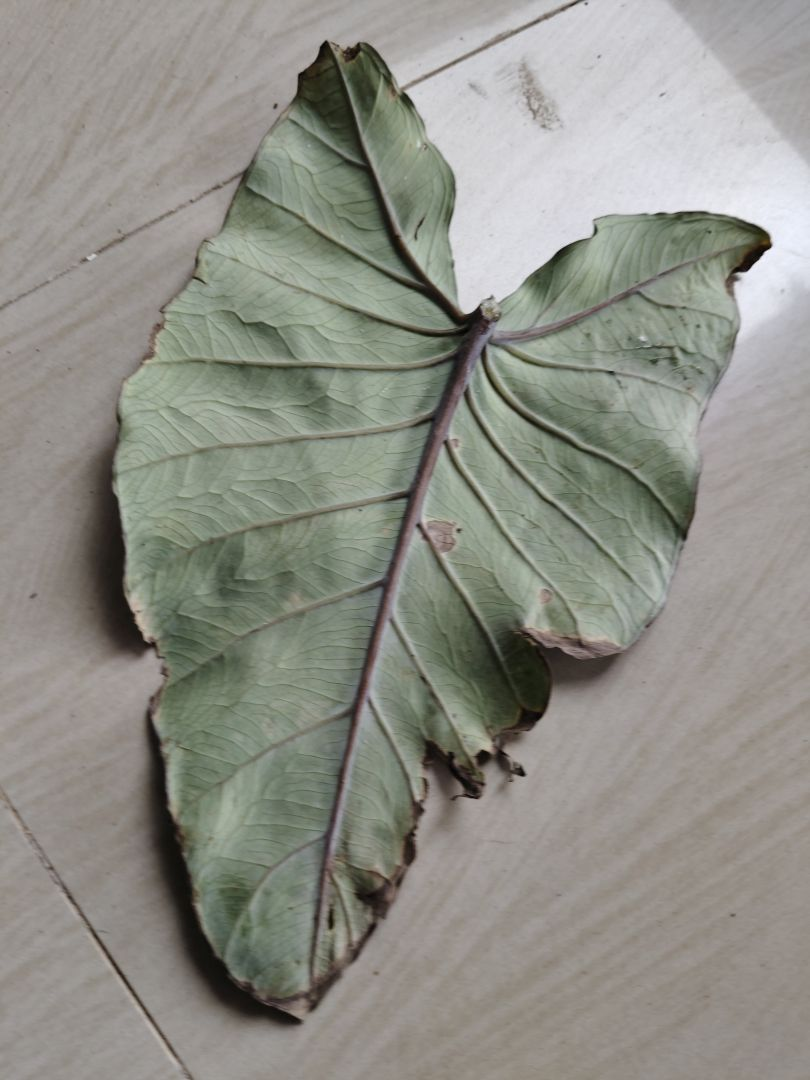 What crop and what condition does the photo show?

taro, leaf blight
